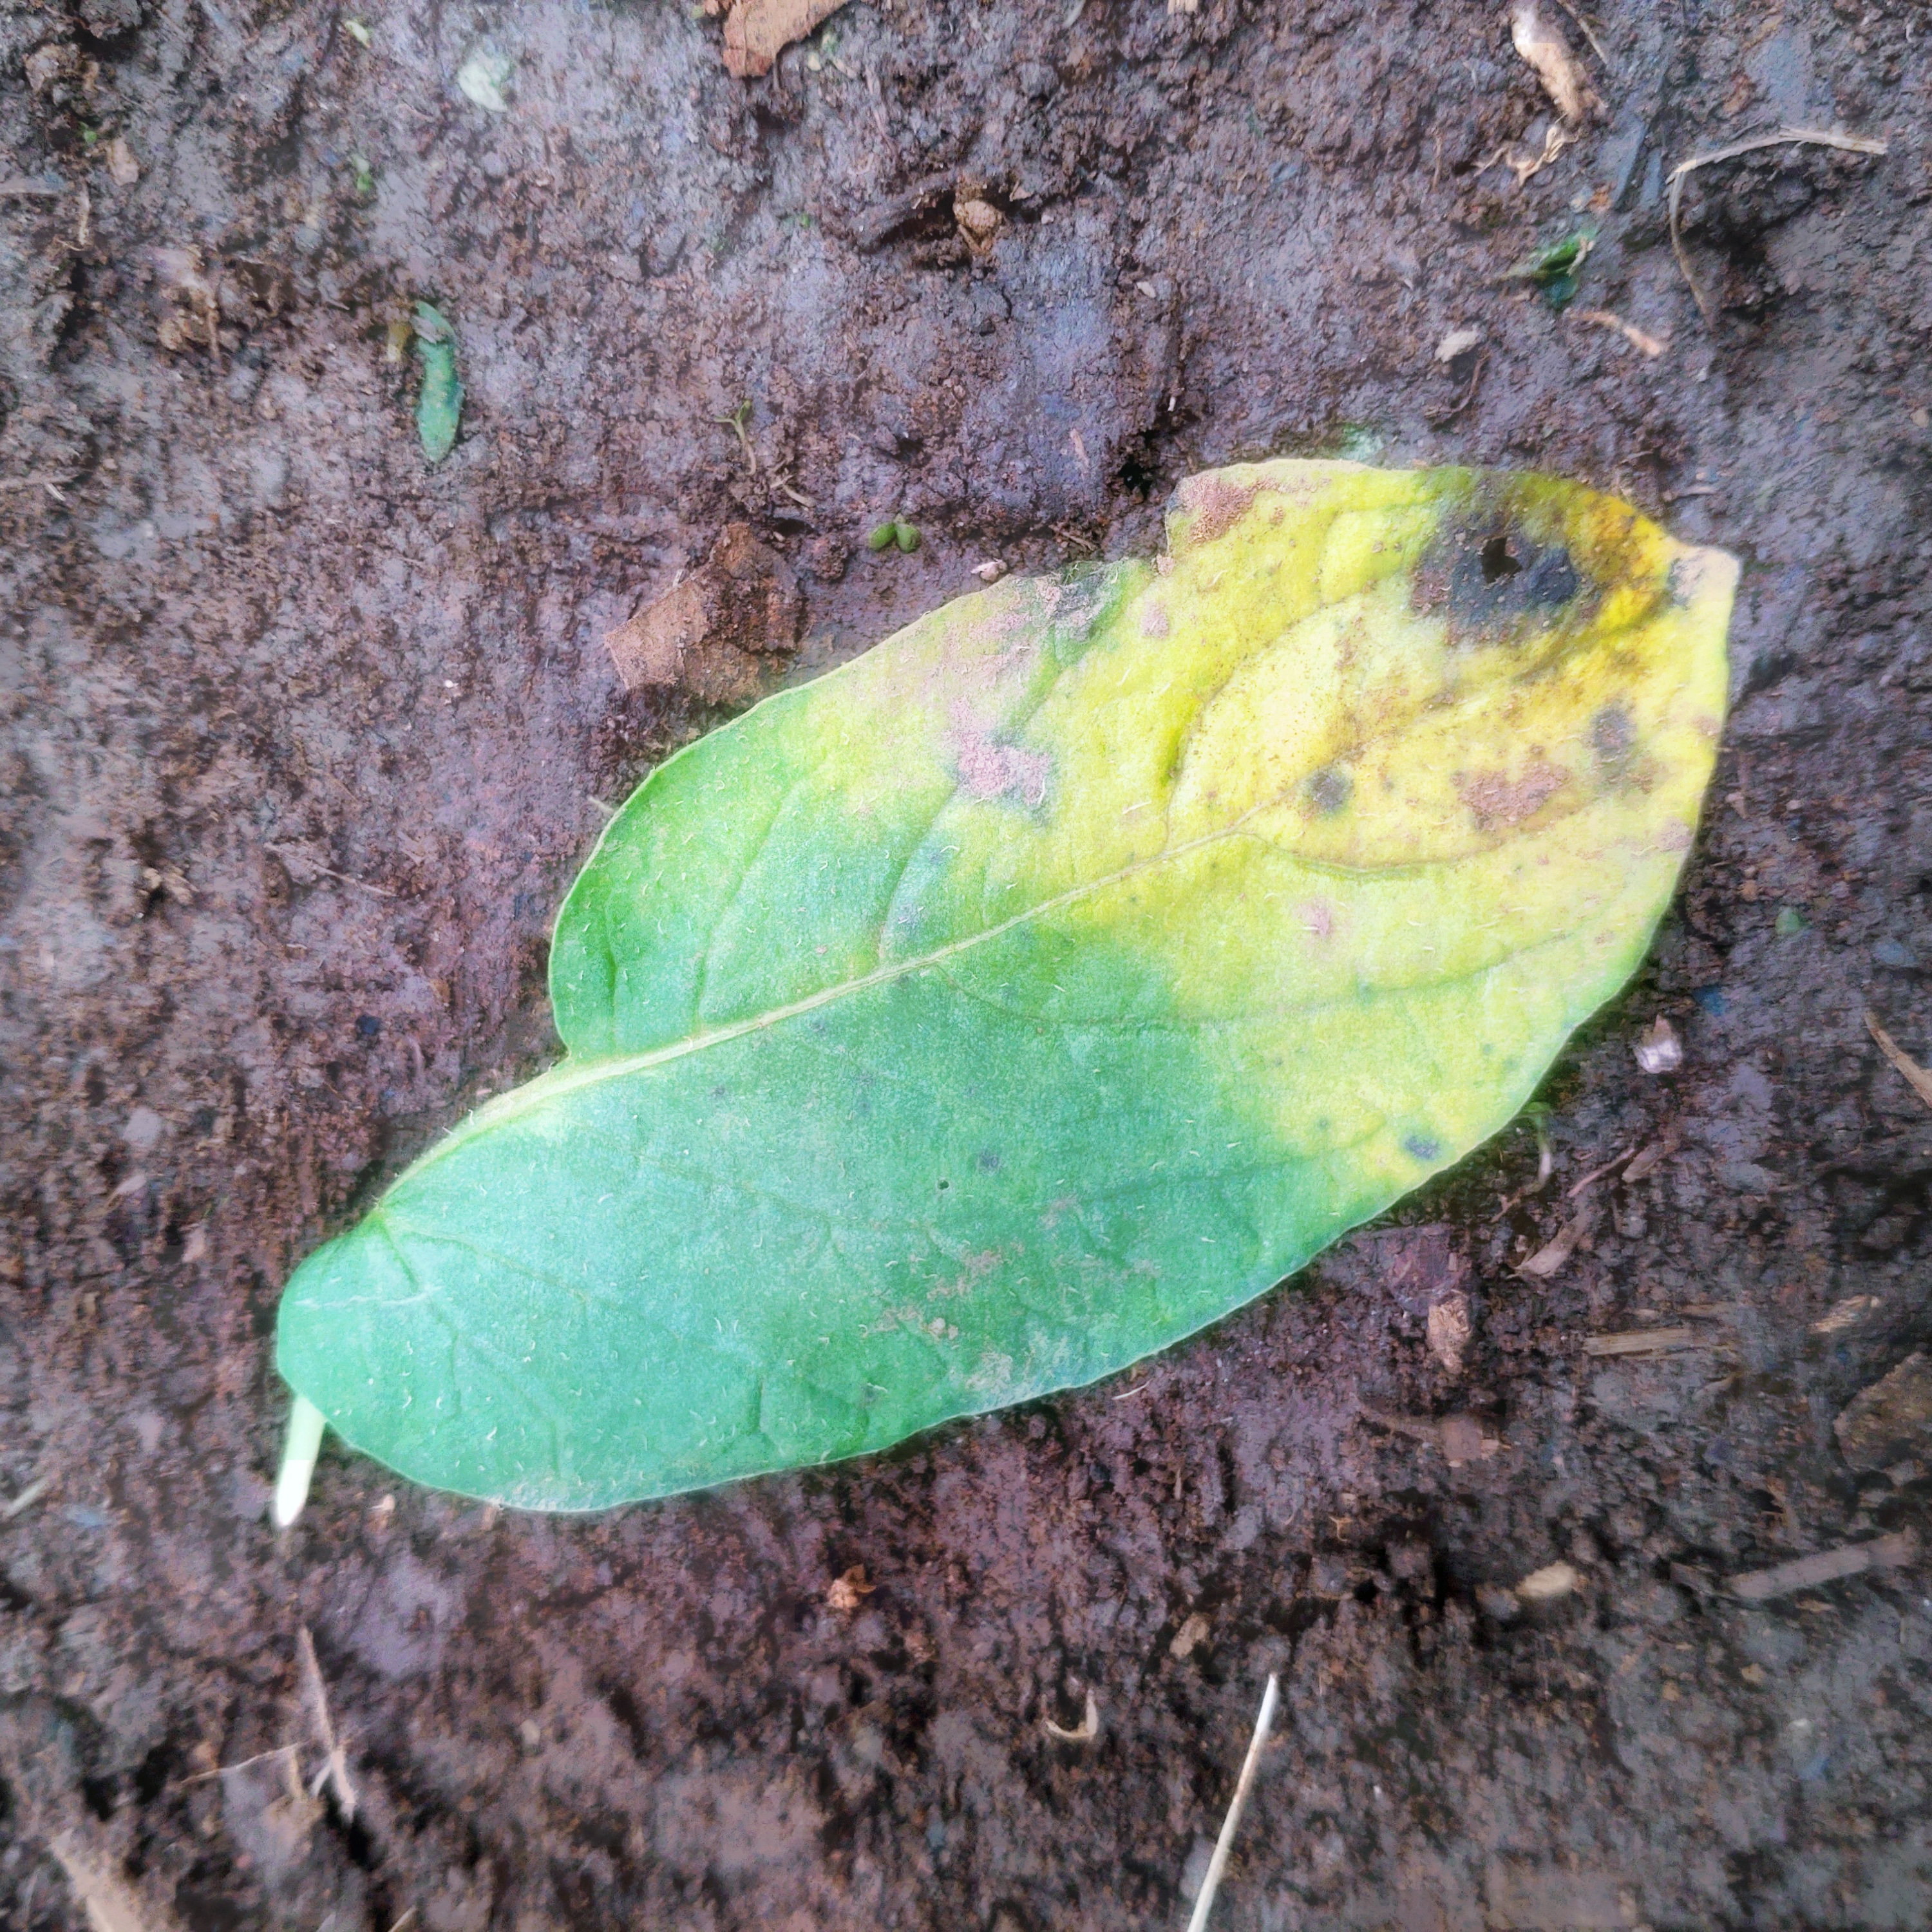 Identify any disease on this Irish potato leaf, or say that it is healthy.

late blight
